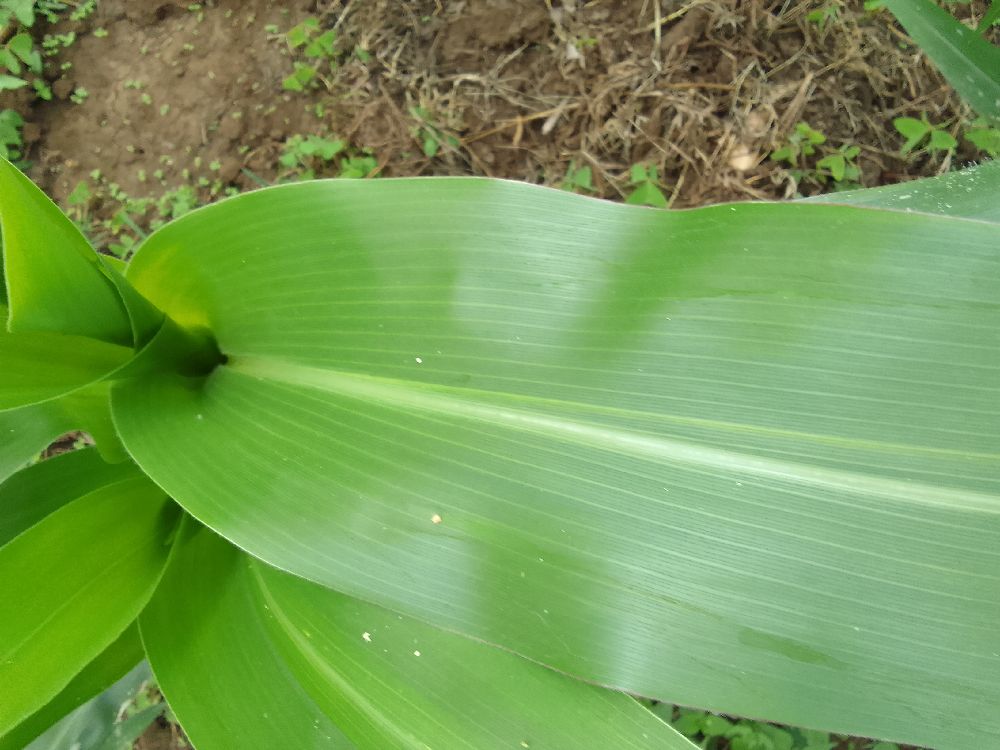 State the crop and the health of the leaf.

maize, healthy
